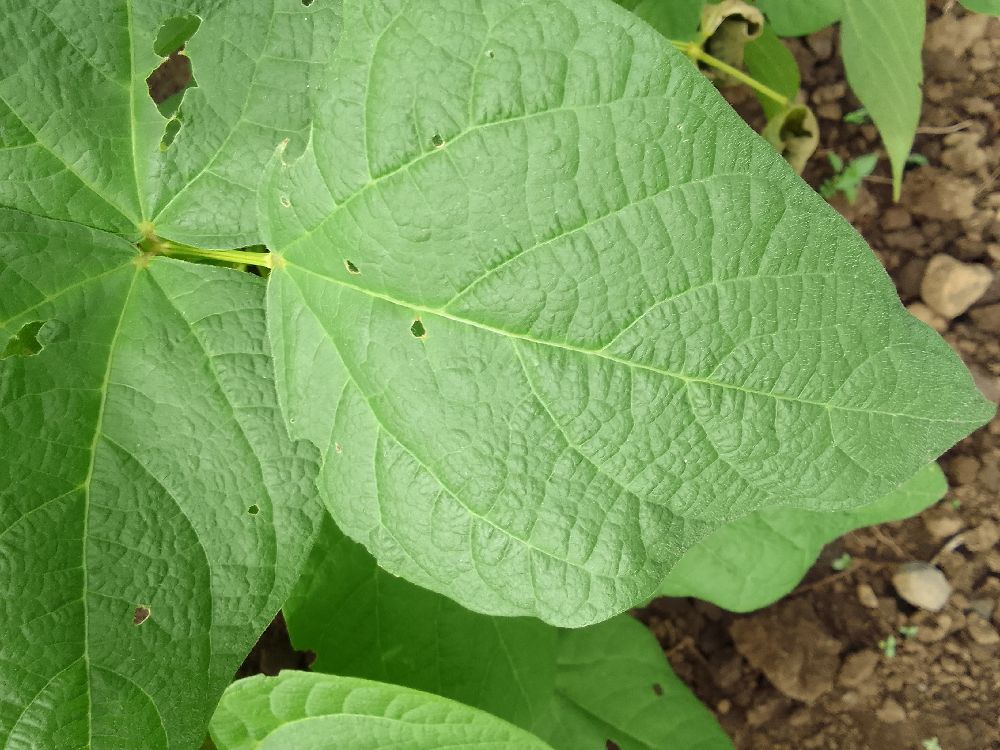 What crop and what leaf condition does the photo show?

common bean, healthy
